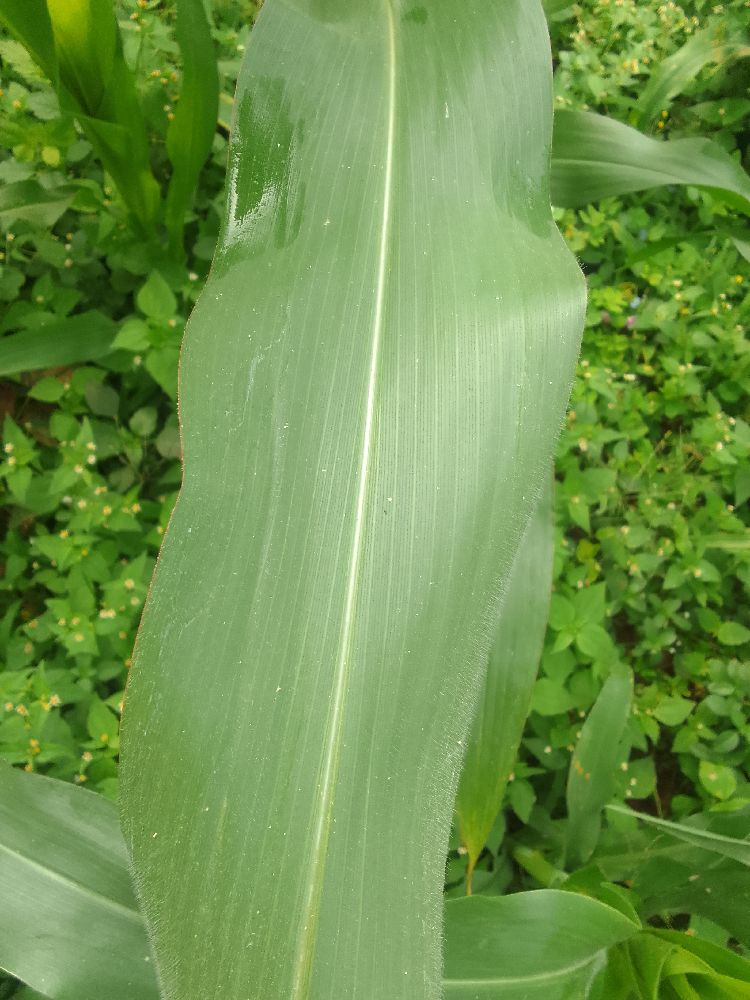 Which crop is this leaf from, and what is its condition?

maize, healthy
